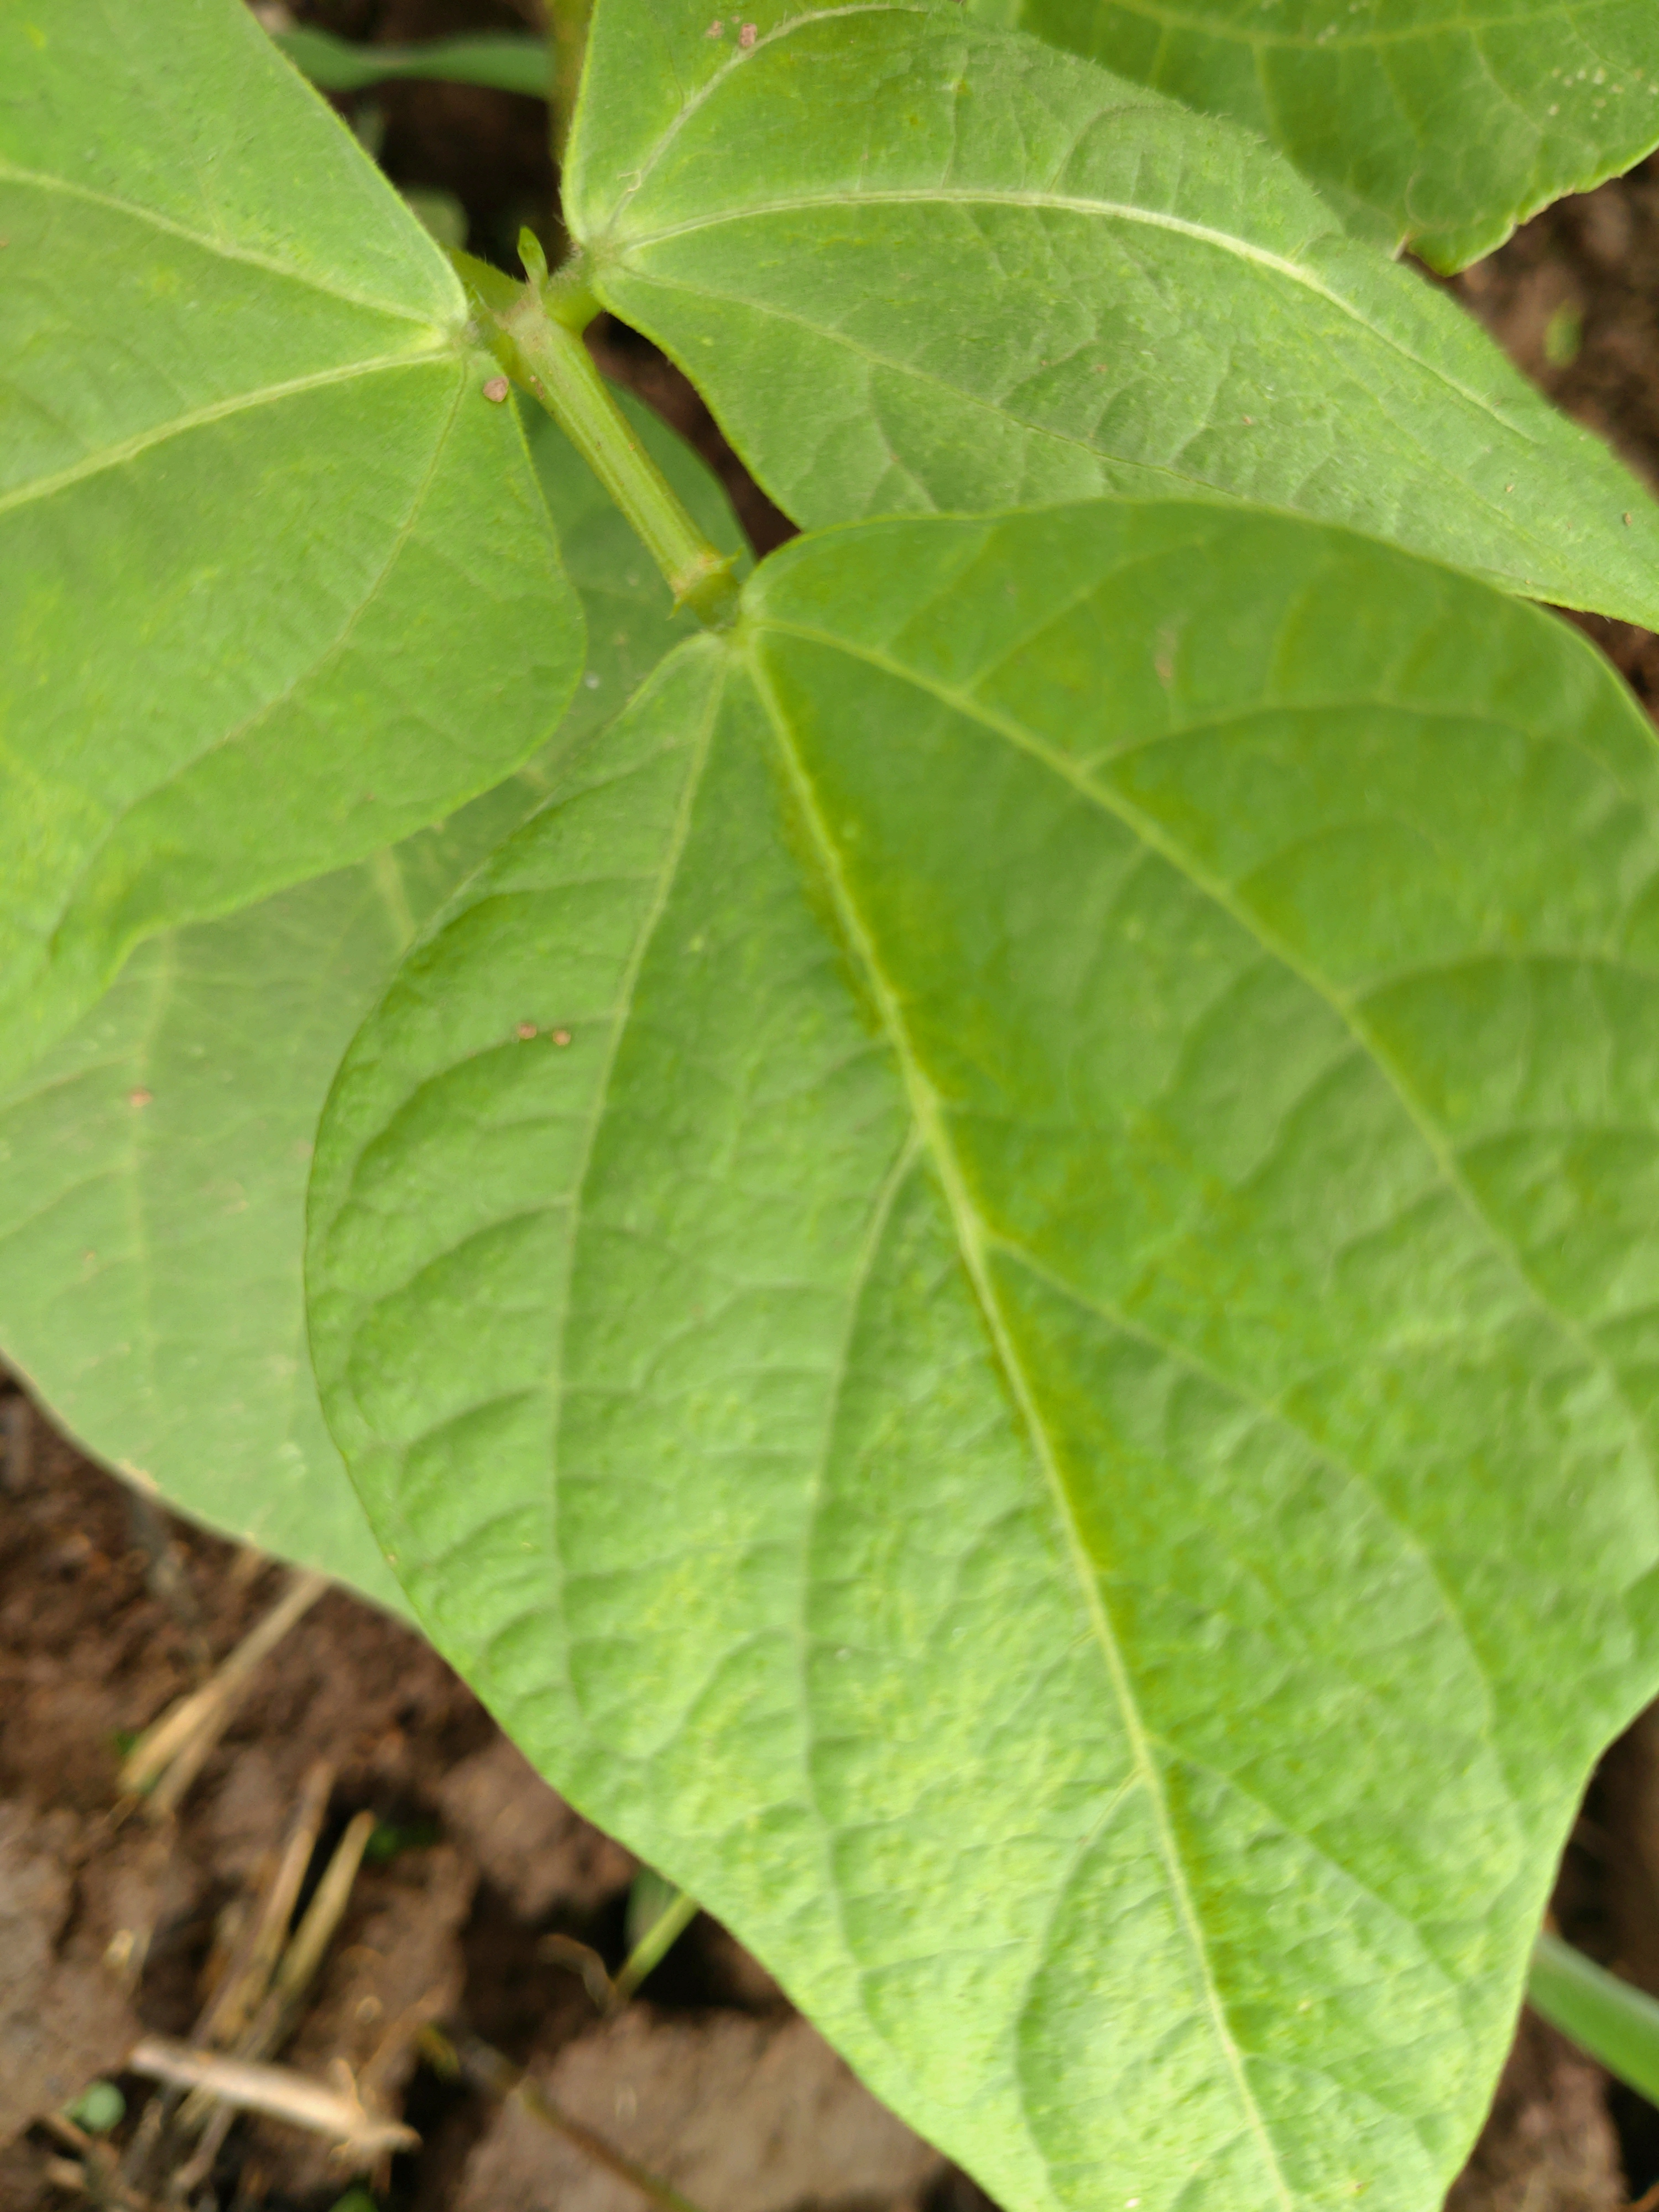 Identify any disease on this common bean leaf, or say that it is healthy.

healthy
